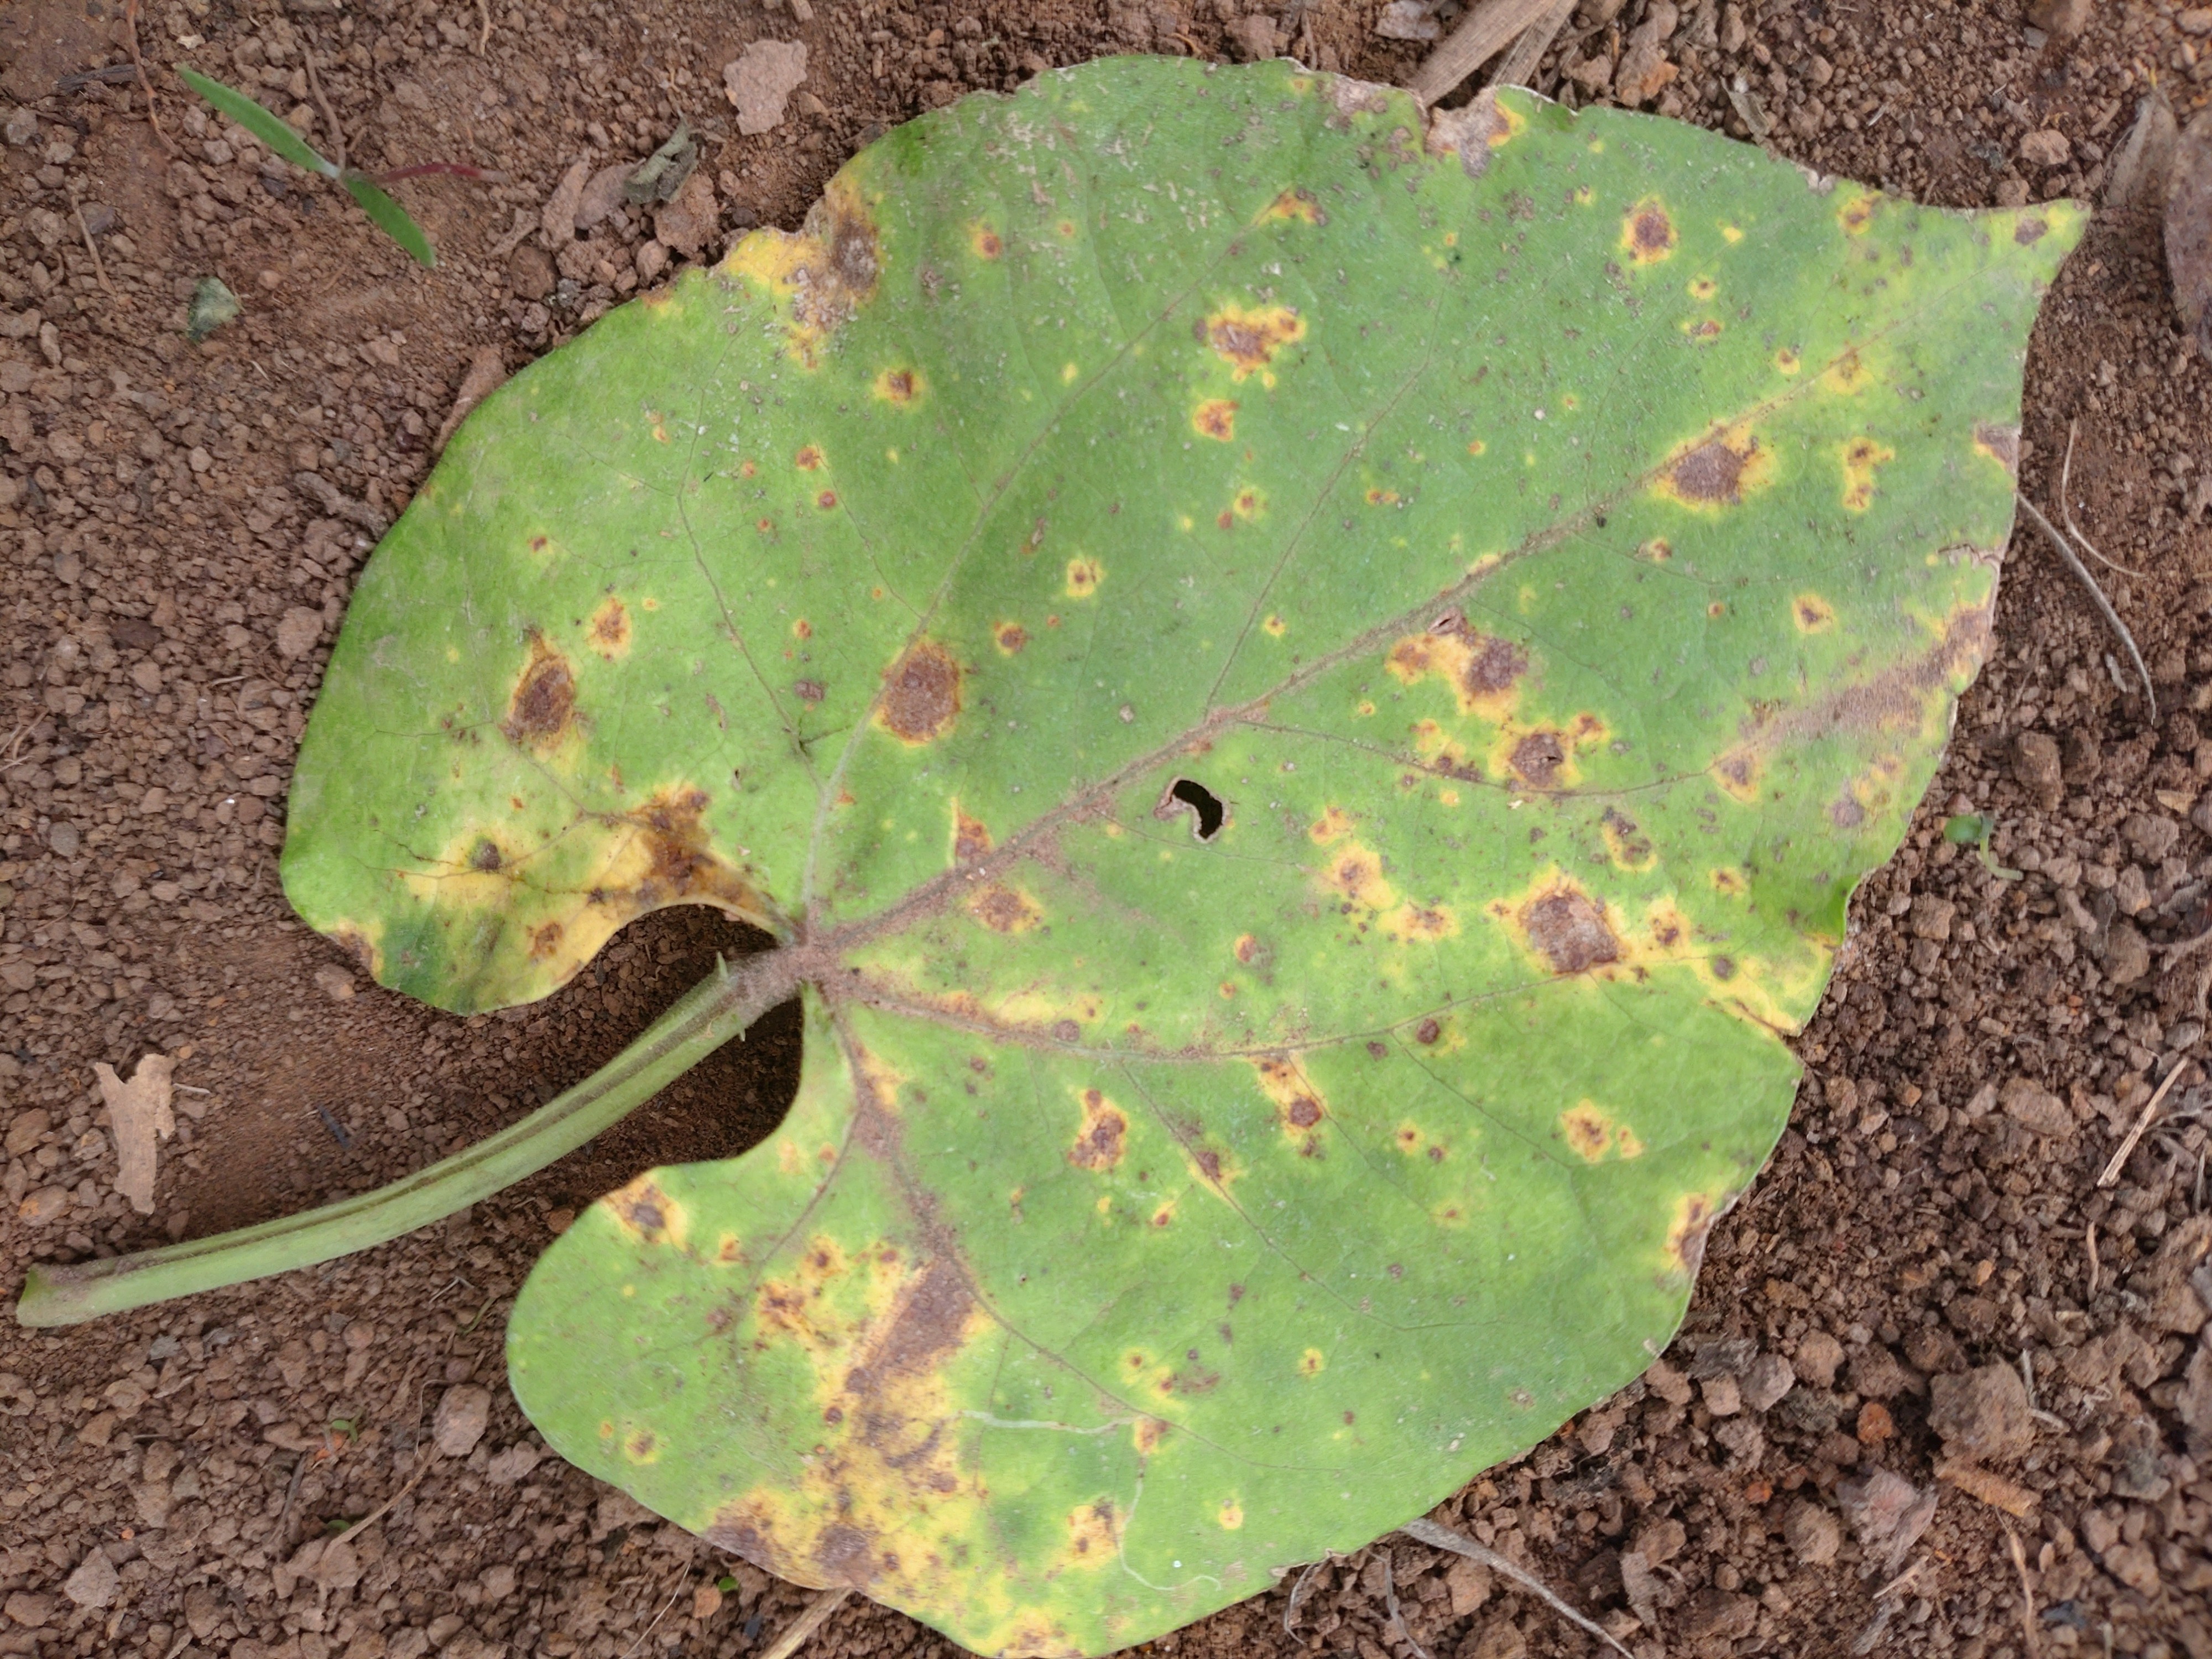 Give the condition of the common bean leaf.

rust
